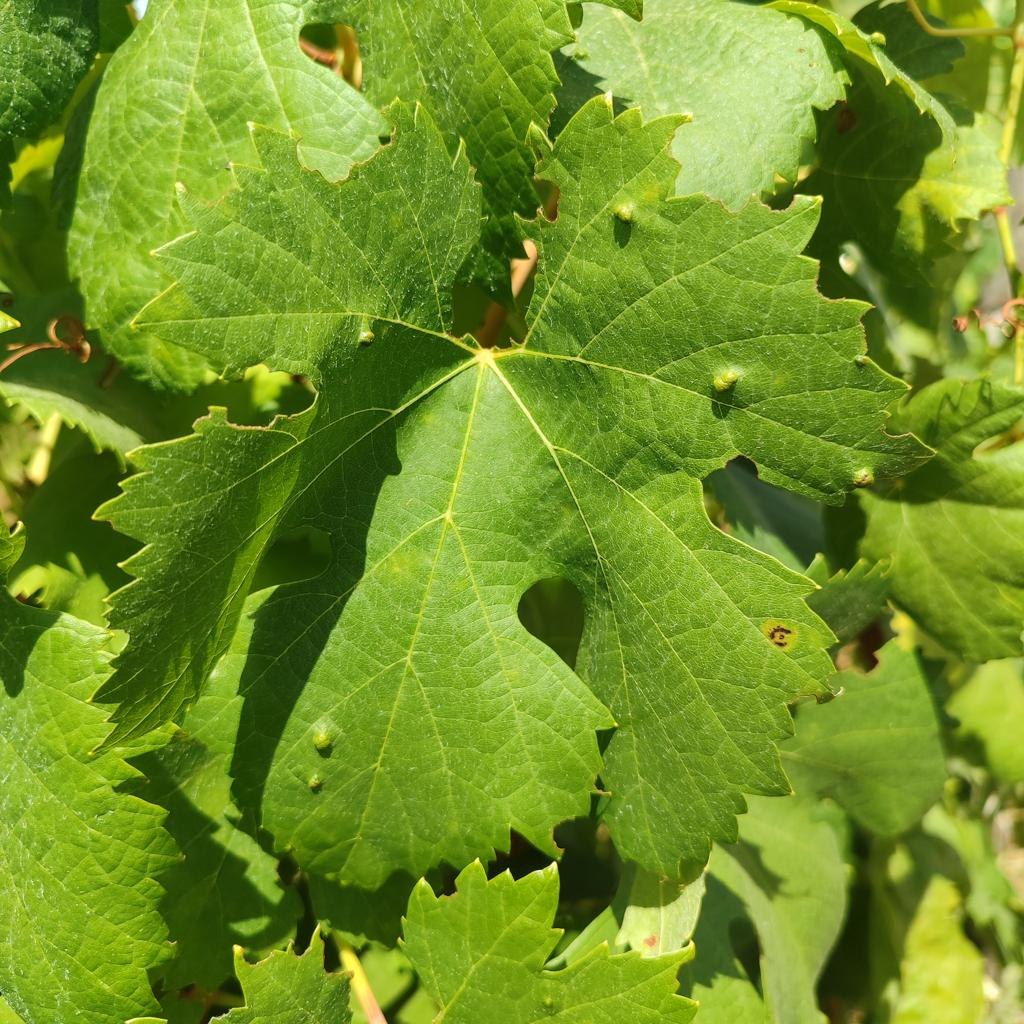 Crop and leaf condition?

grapevine, erineum mite
